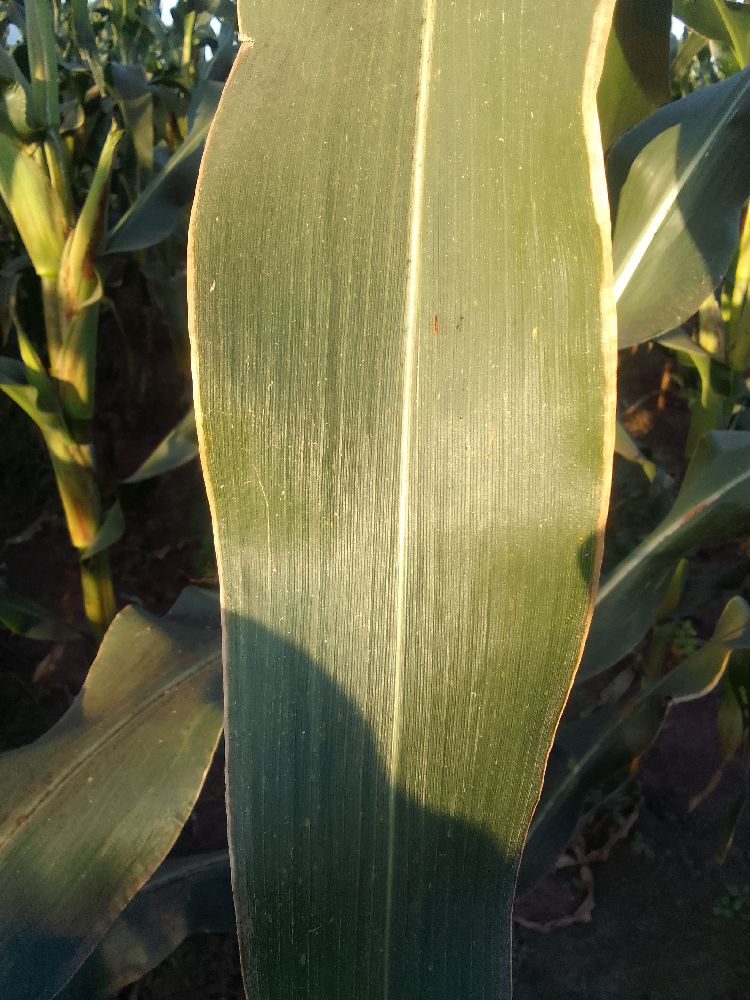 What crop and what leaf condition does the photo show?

maize, healthy
